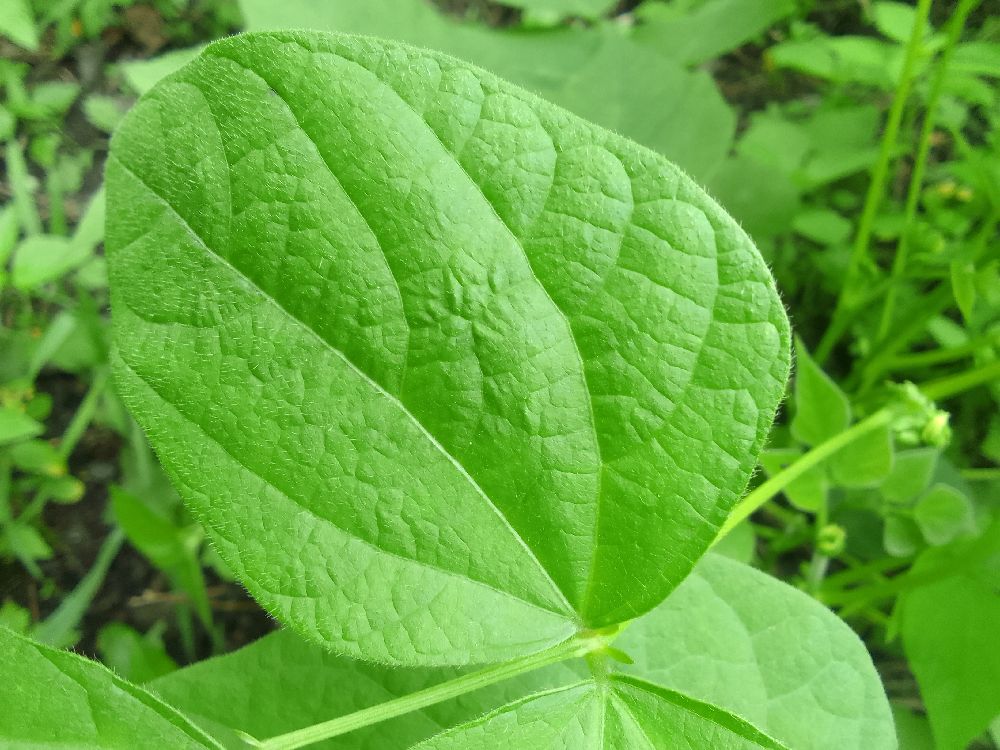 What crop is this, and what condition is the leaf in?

common bean, healthy
